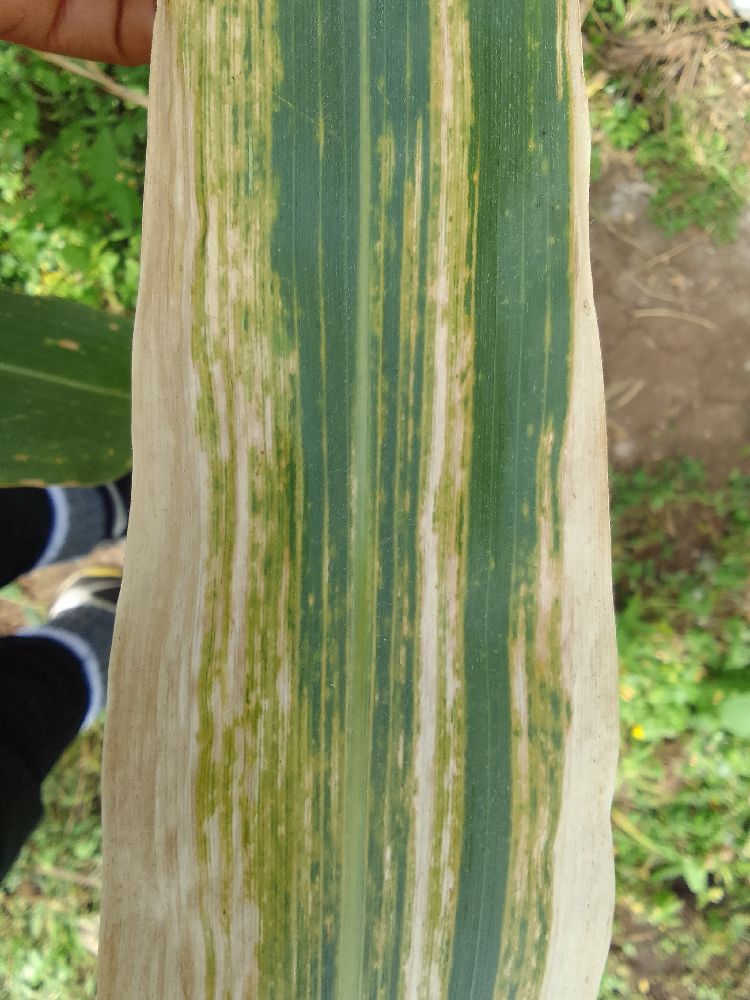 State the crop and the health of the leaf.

maize, maize lethal necrosis
